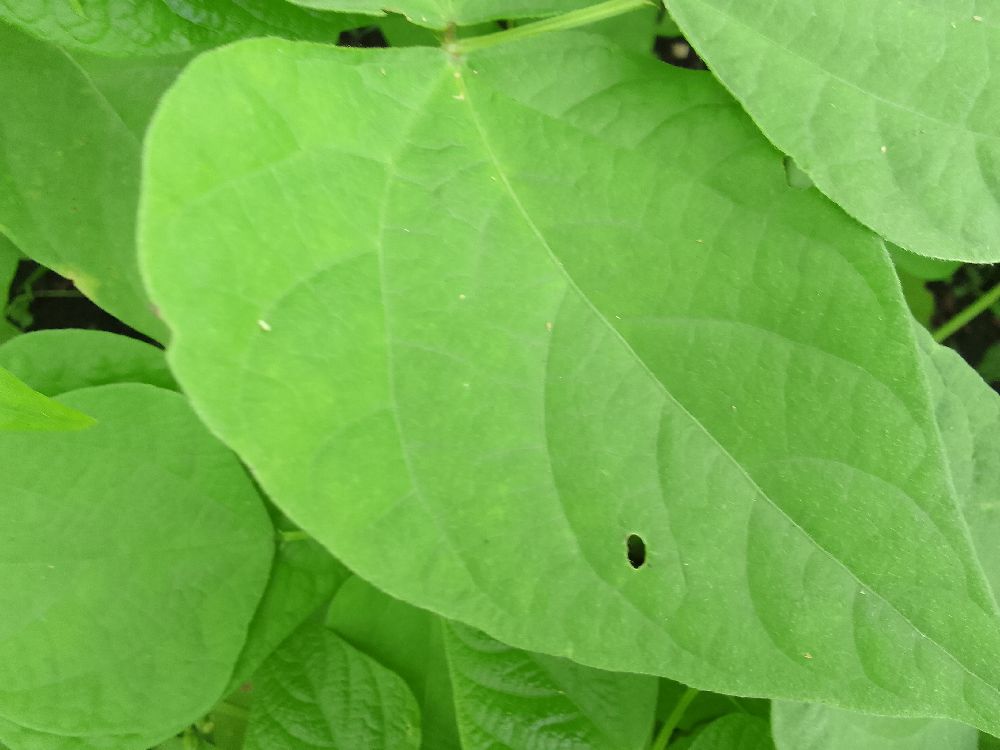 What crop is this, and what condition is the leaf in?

common bean, healthy
